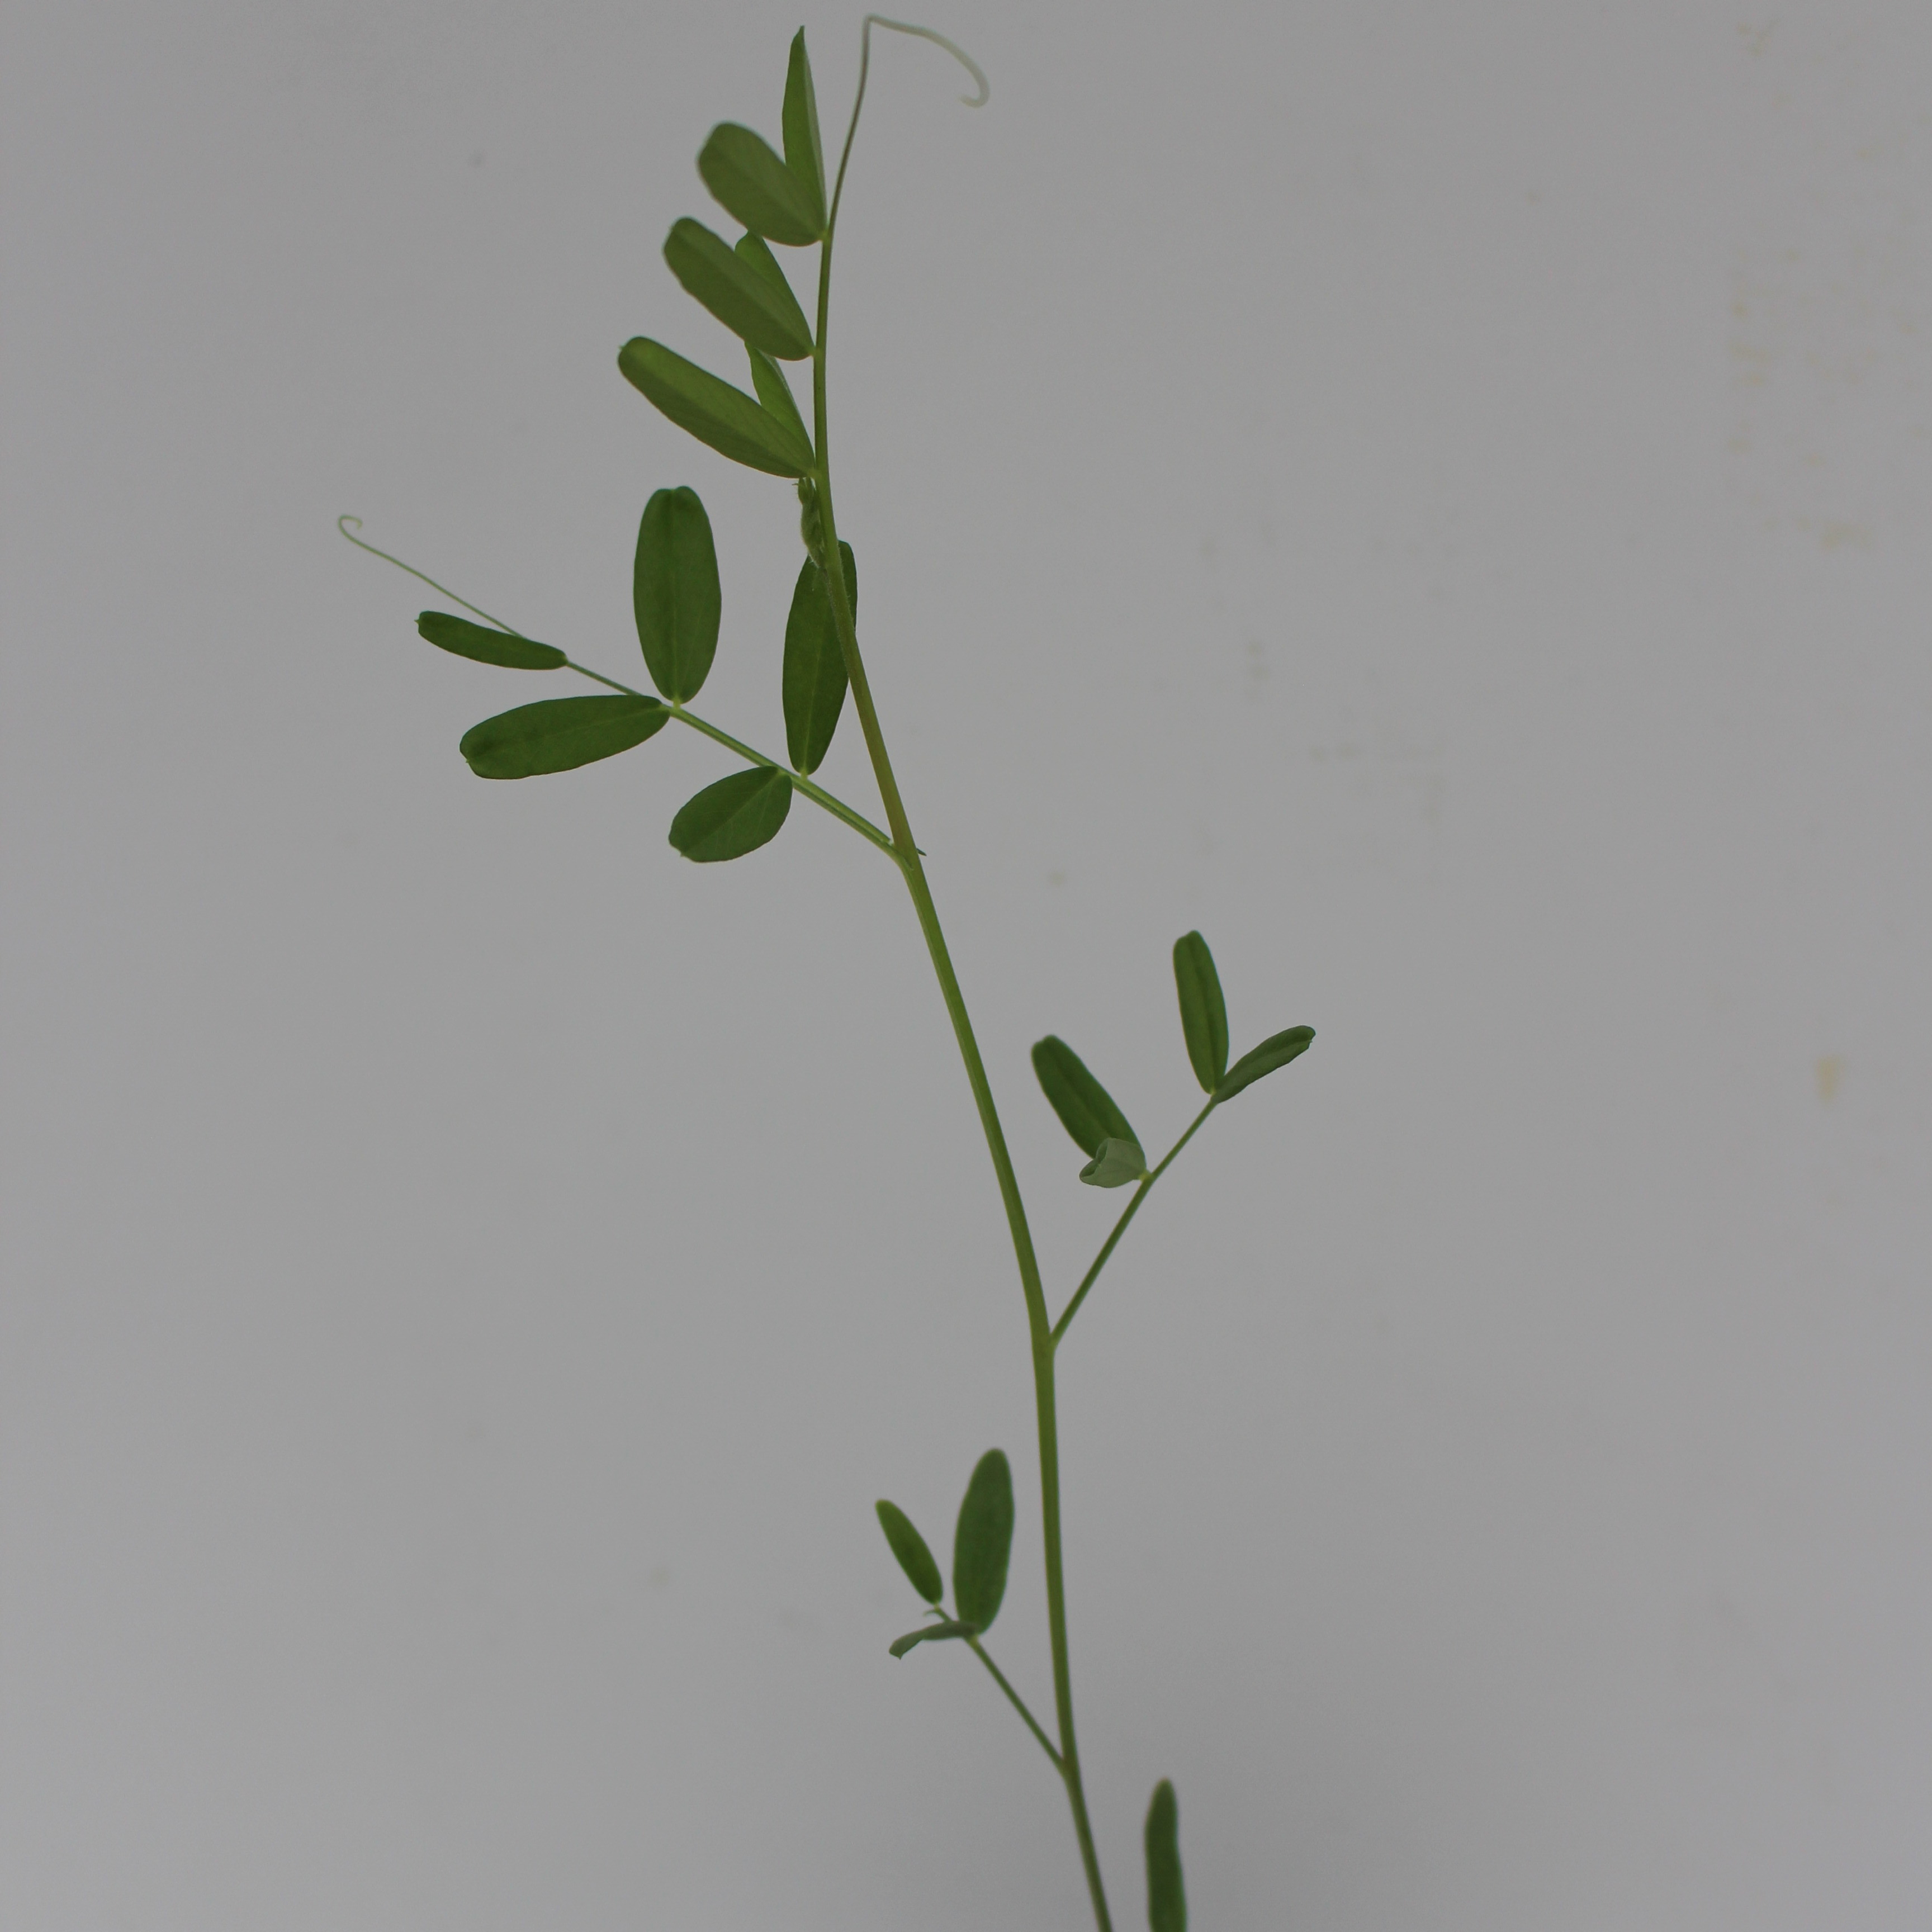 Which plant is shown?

Vicia sativa
